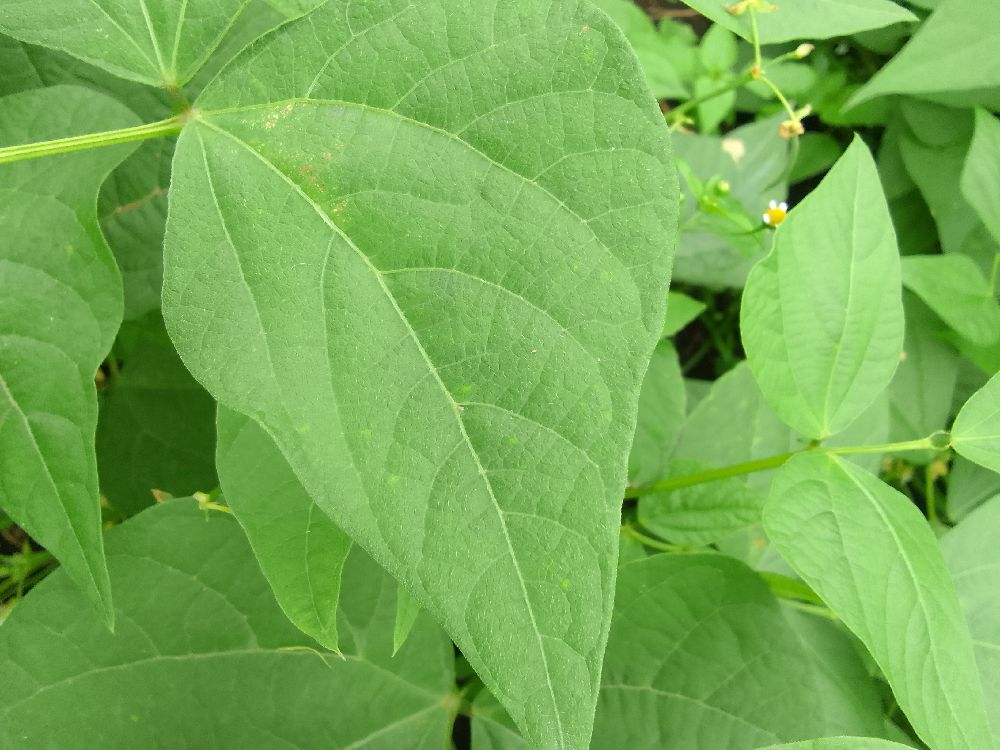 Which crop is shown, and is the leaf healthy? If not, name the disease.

common bean, healthy
